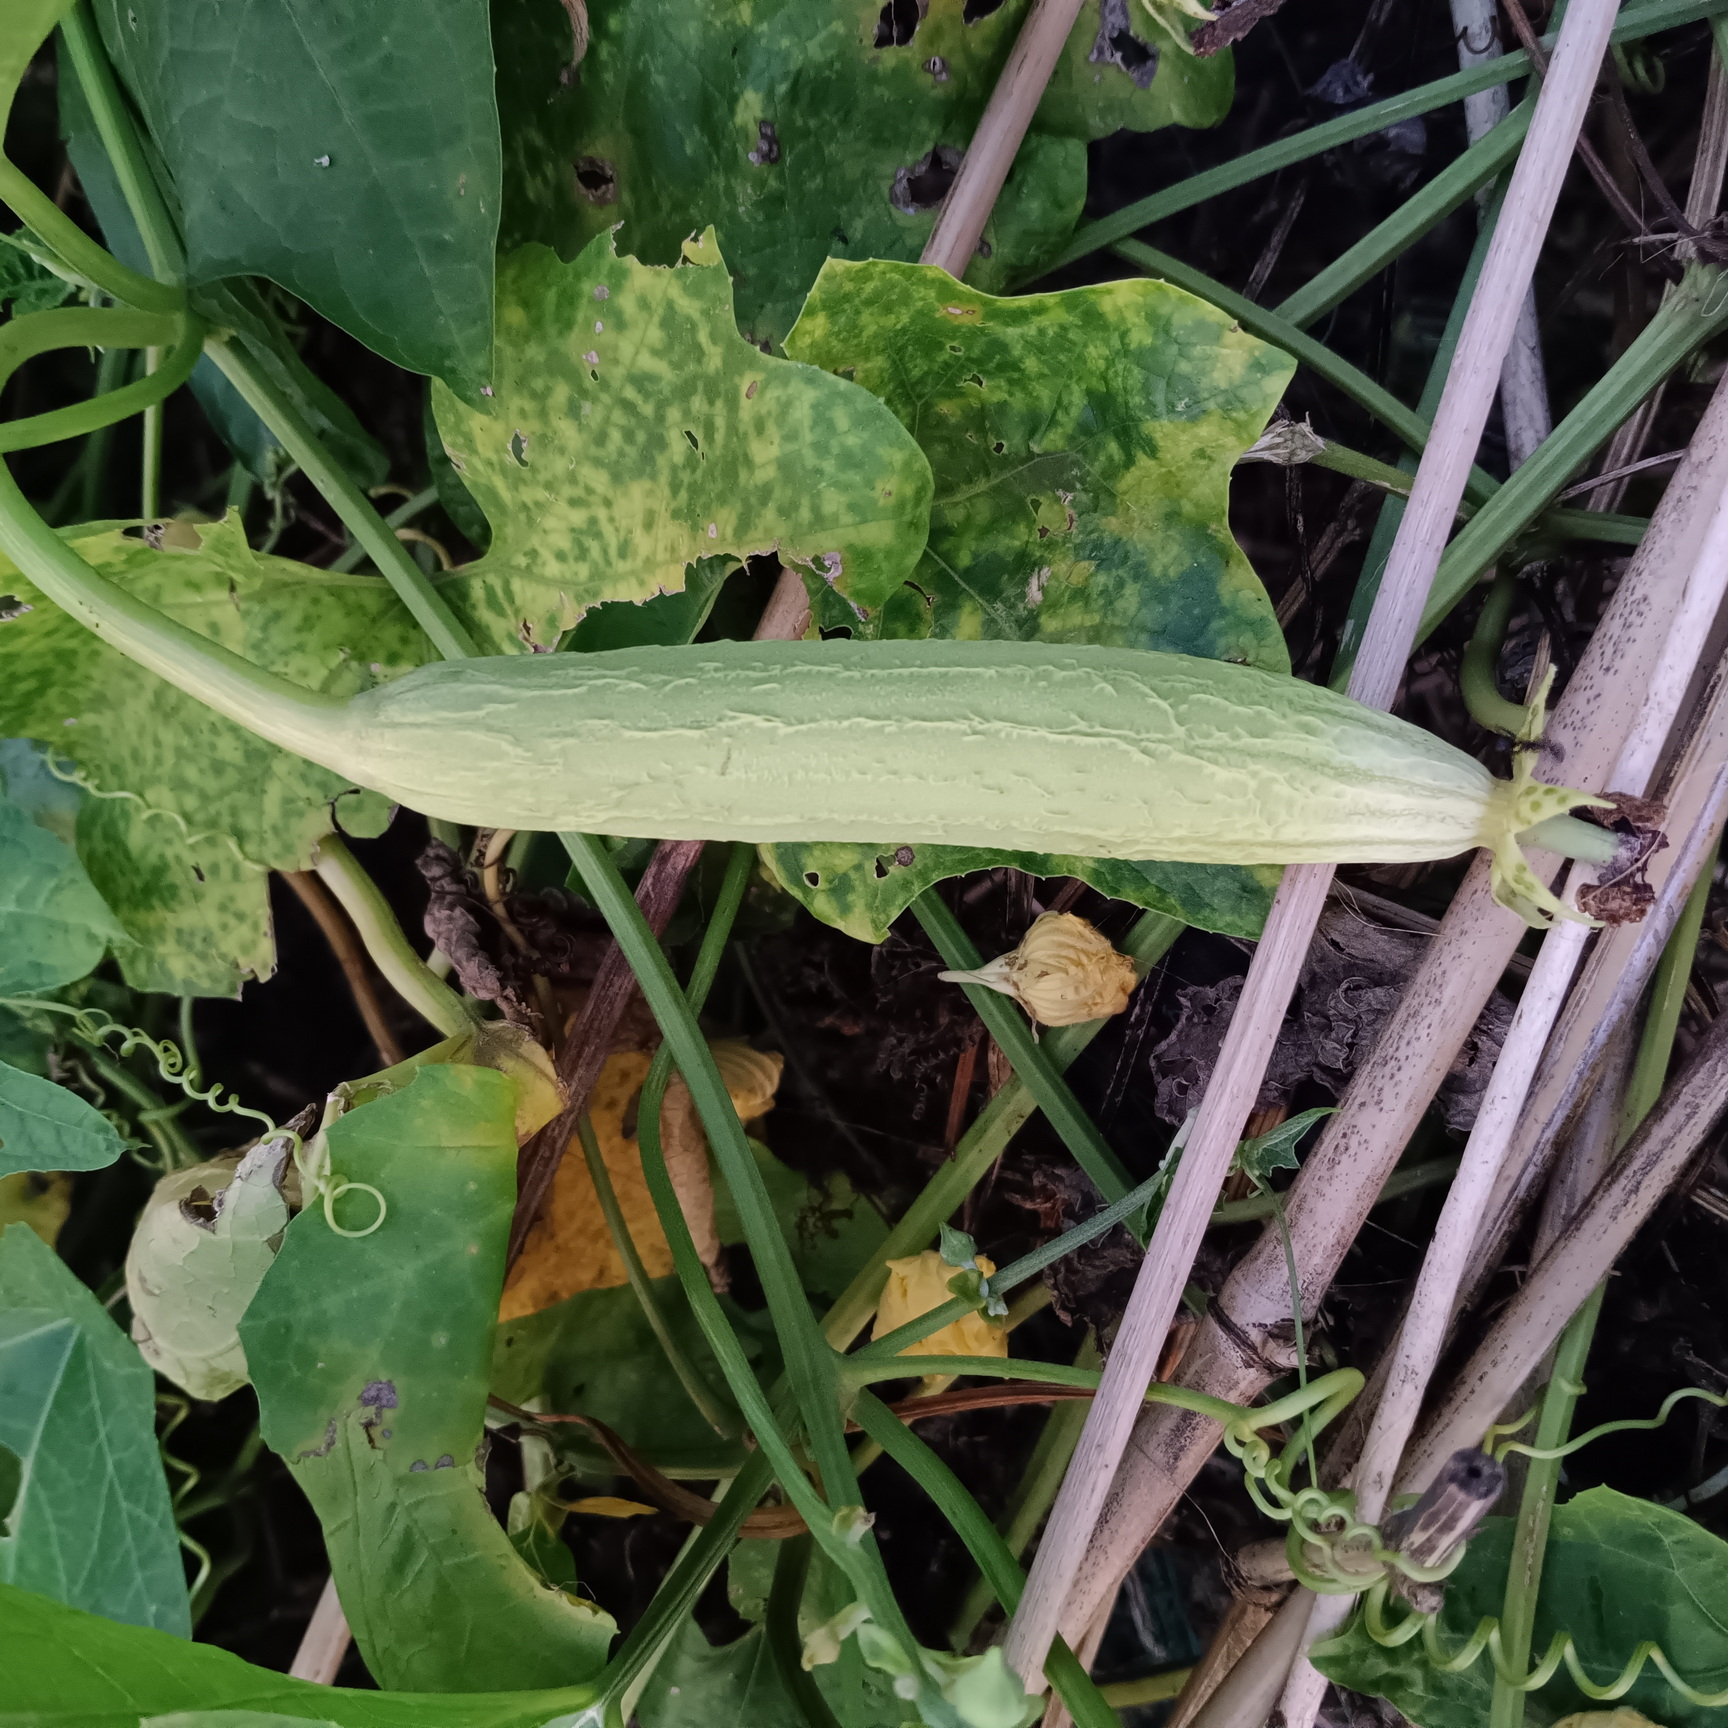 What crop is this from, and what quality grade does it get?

luffa, fresh
